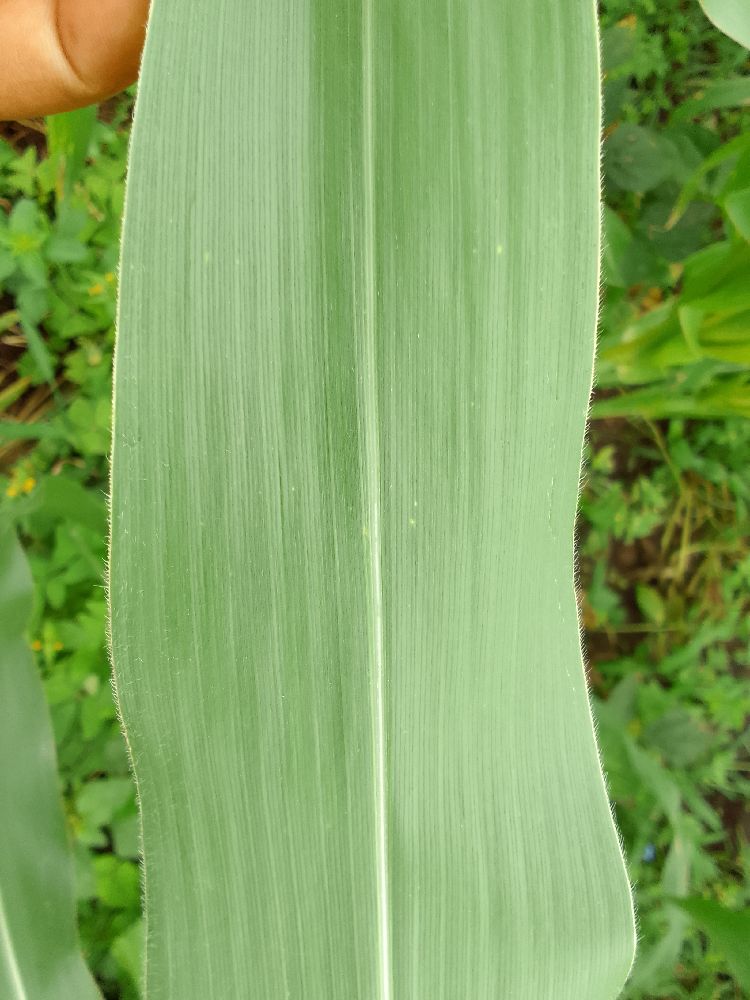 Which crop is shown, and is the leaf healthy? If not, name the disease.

maize, healthy
